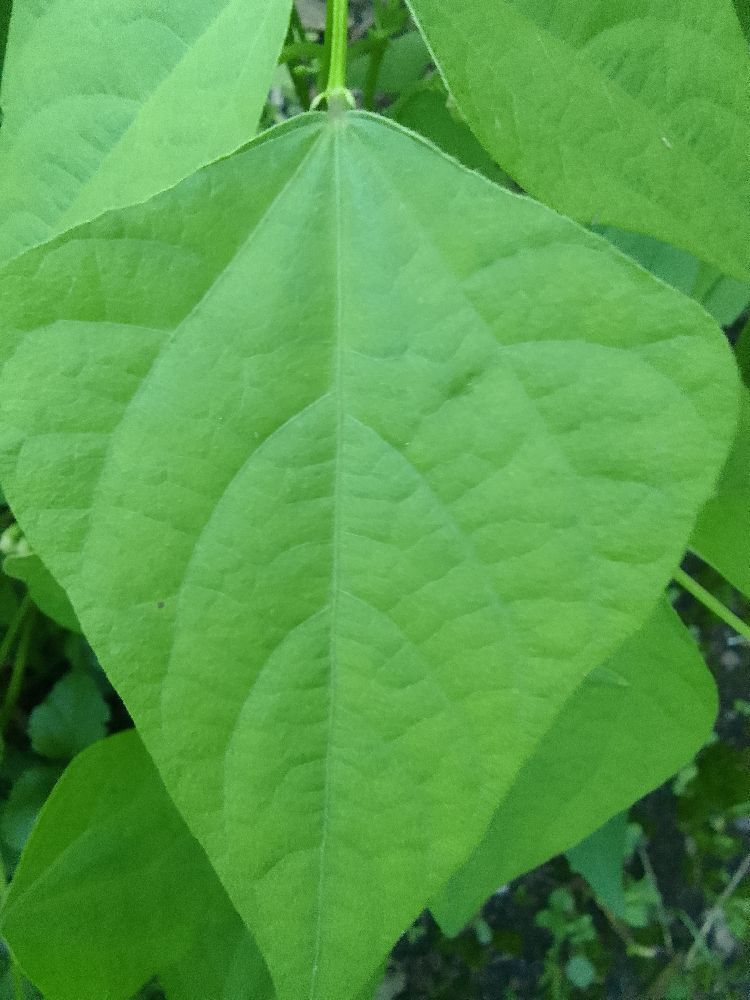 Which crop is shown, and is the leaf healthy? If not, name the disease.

common bean, healthy
